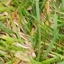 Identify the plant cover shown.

grass
